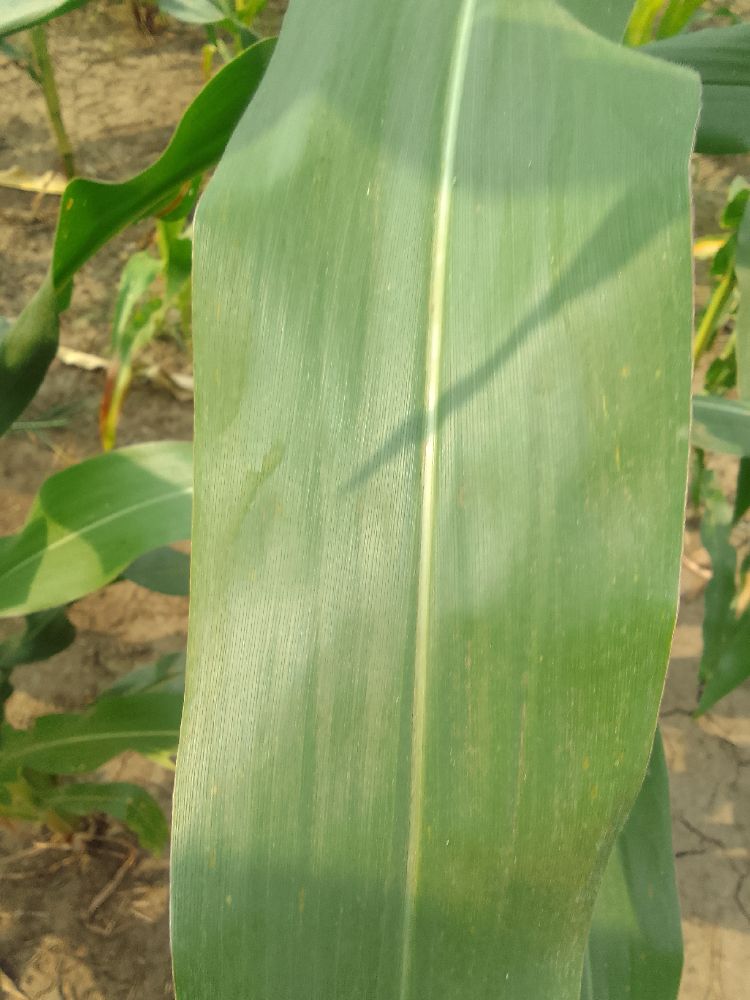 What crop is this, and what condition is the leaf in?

maize, healthy
